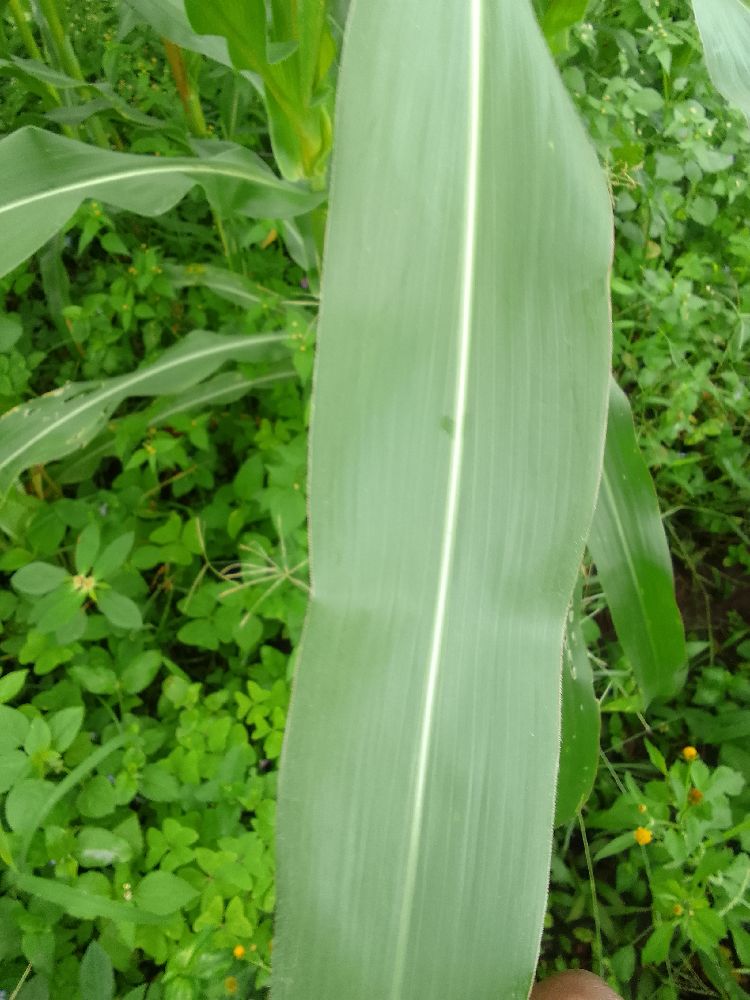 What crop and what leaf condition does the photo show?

maize, healthy
